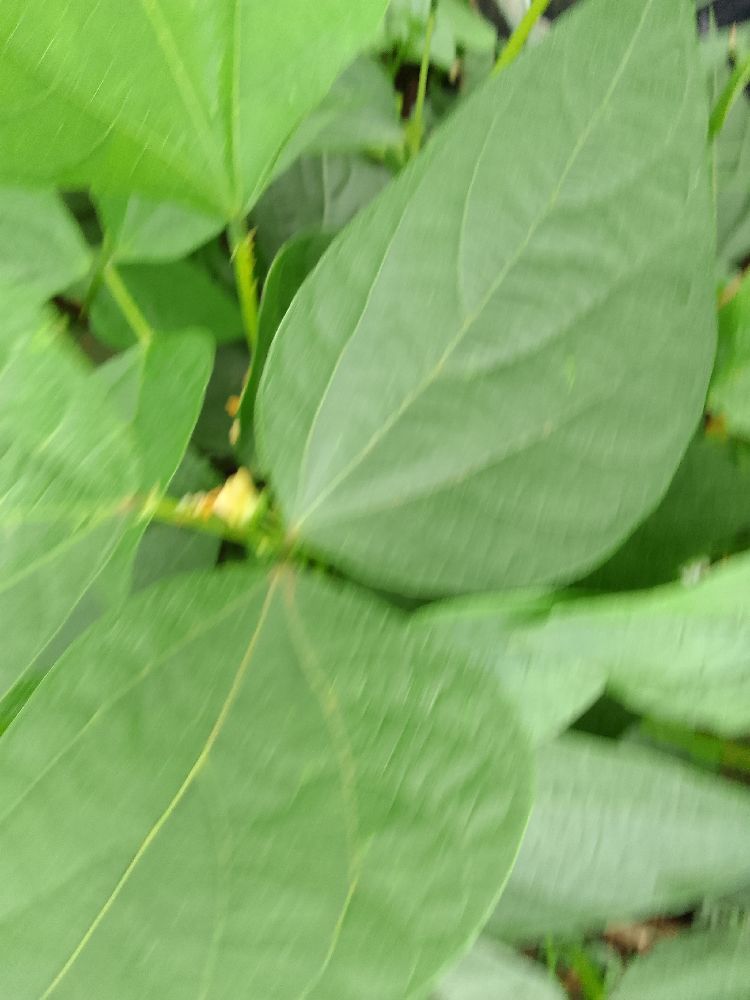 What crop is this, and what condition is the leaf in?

common bean, healthy
